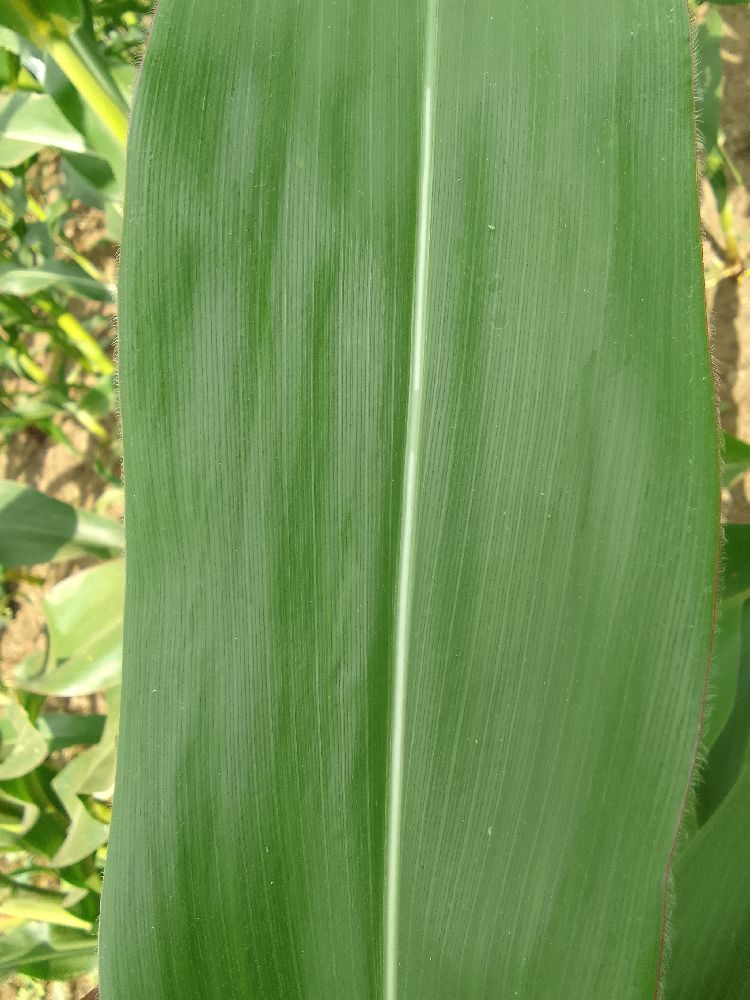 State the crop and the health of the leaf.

maize, healthy
